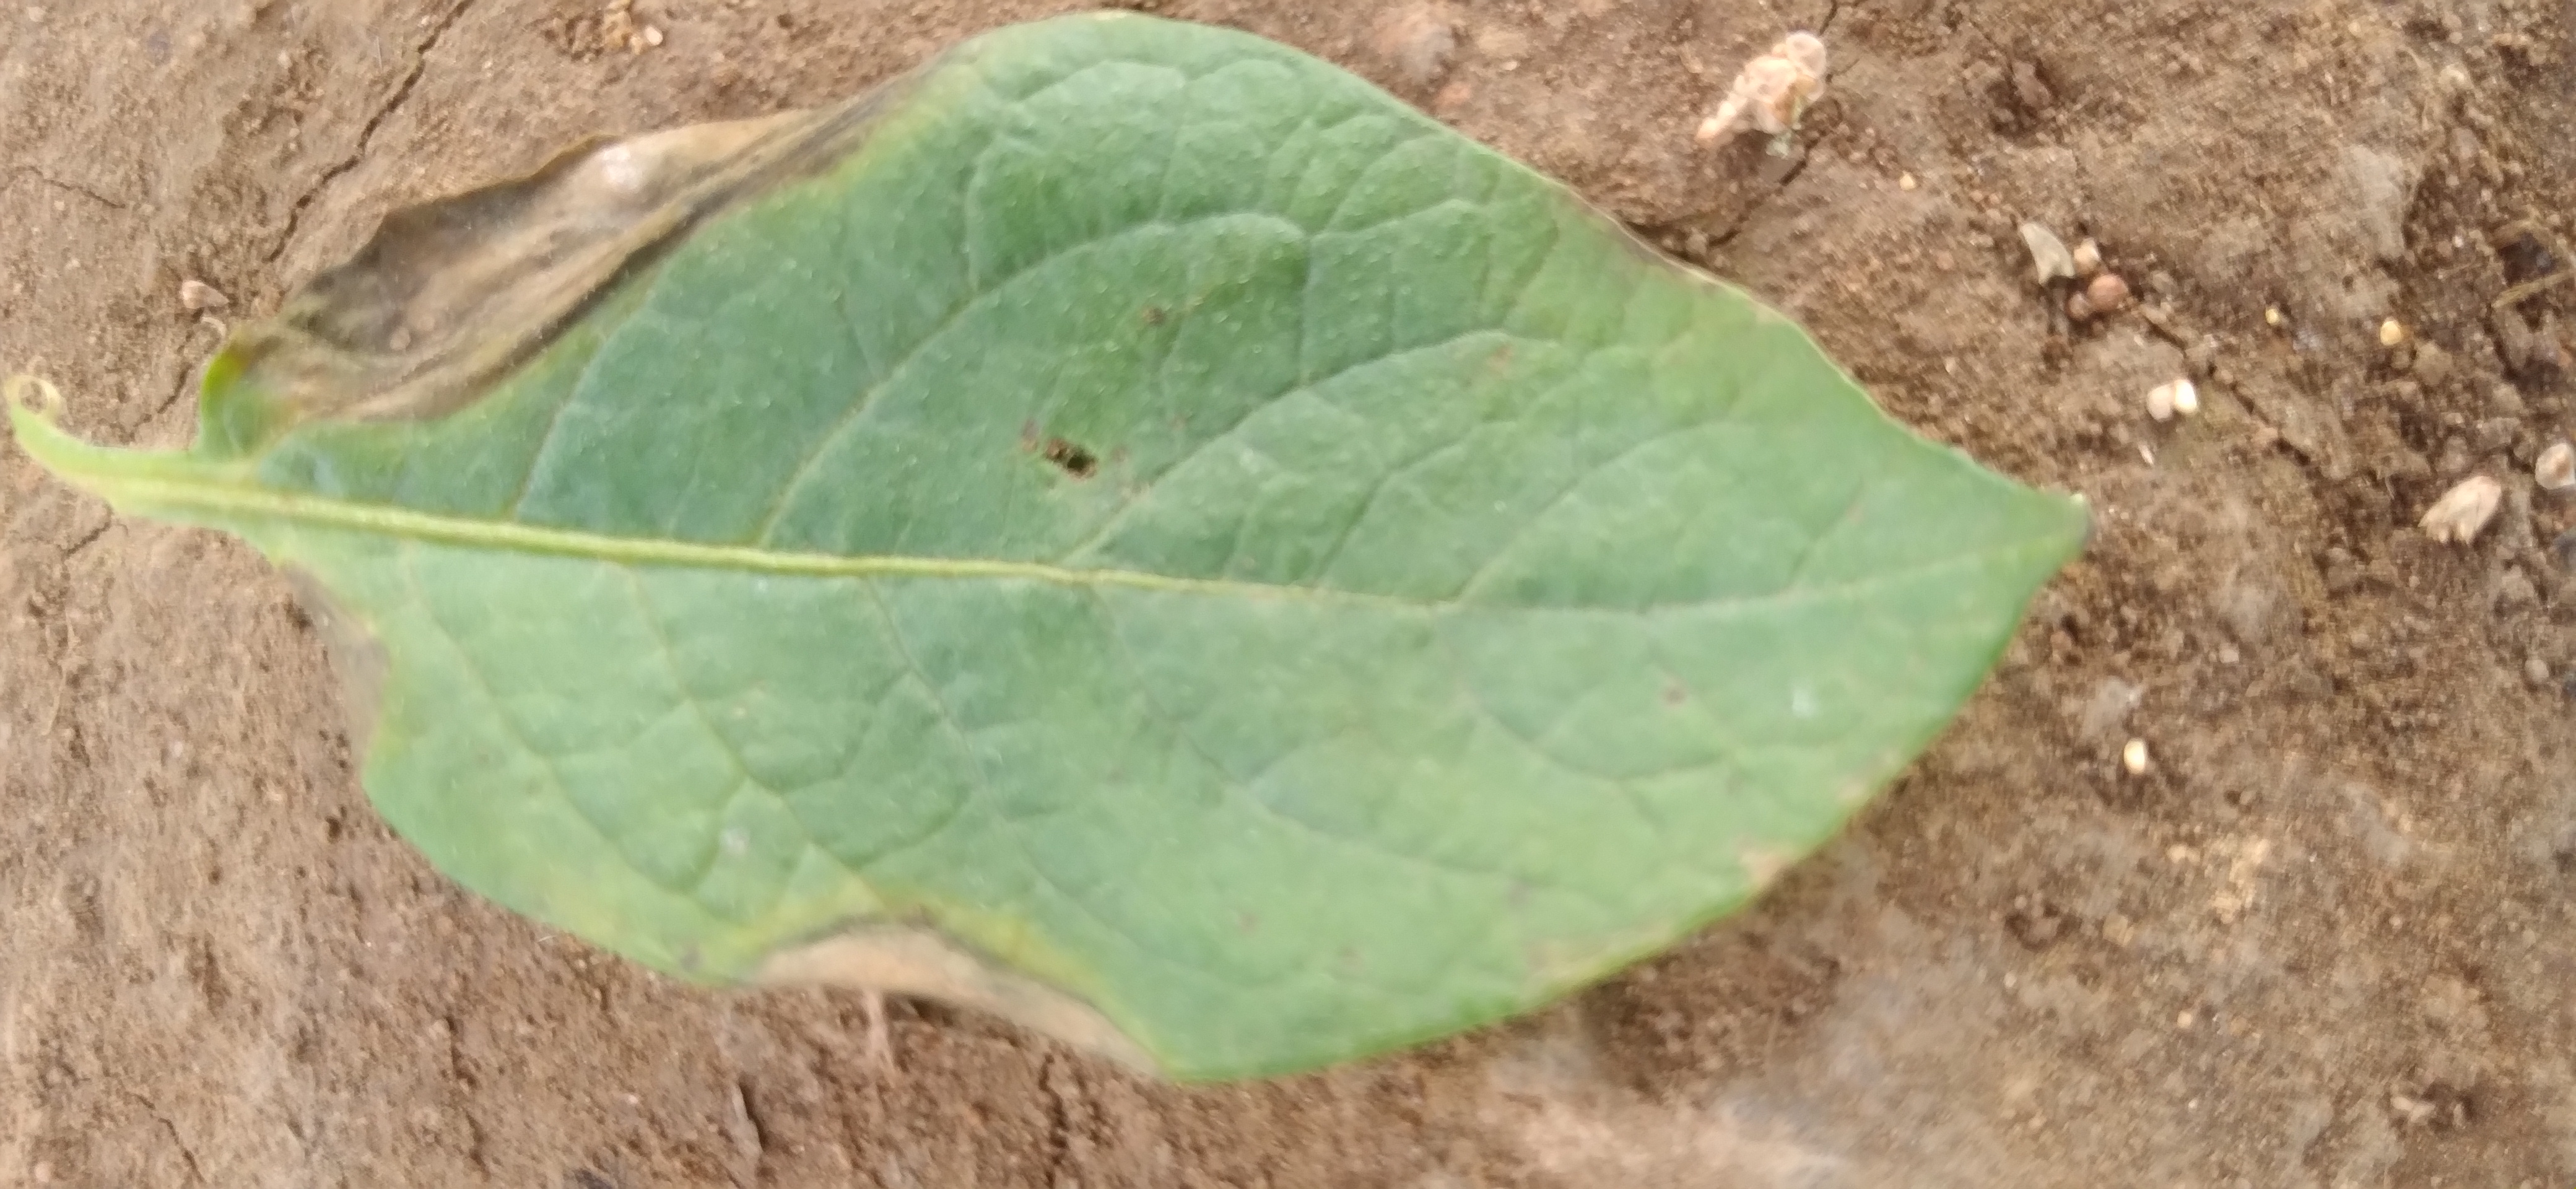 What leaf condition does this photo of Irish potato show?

early blight
